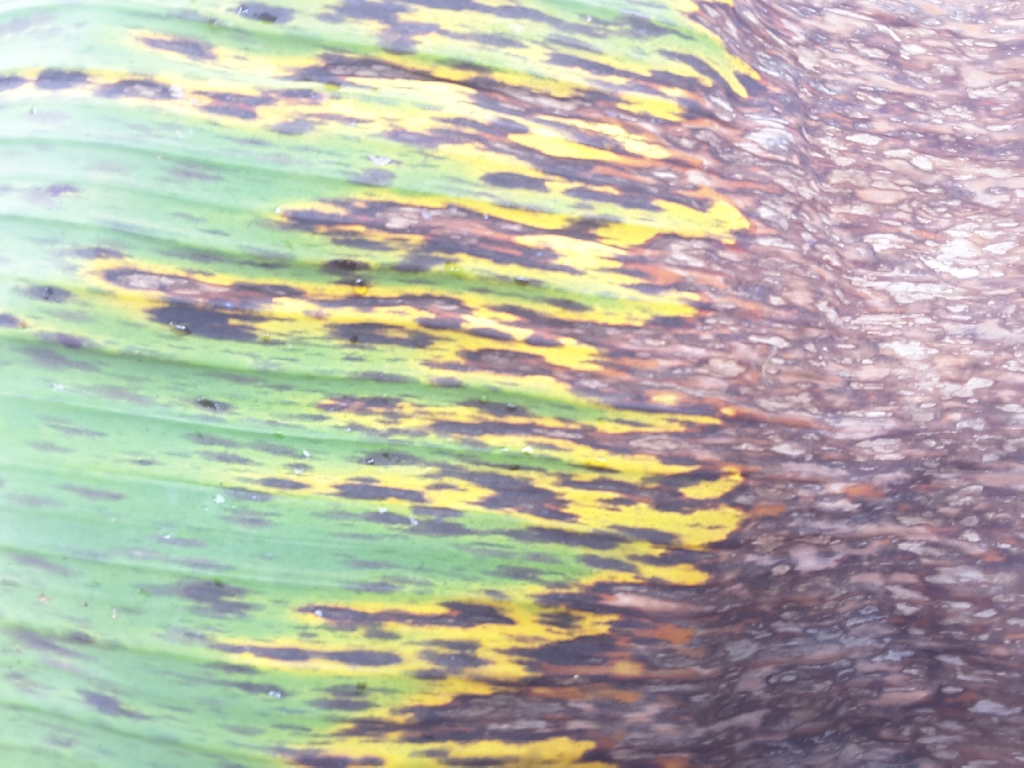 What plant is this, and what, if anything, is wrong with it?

banana, black sigatoka
